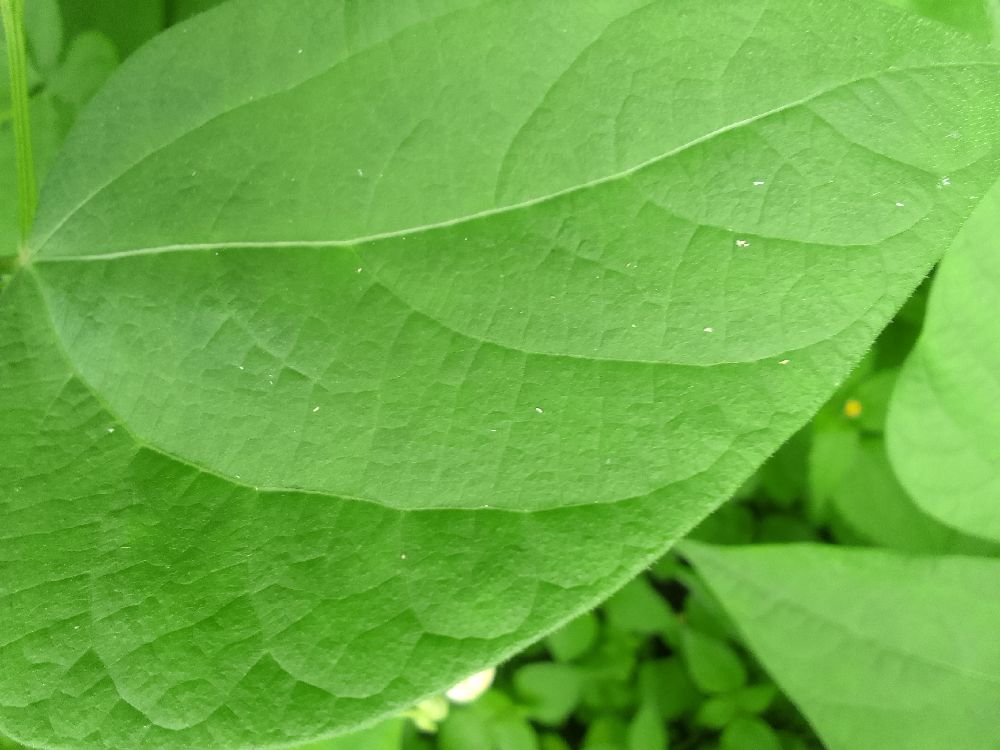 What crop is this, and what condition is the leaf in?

common bean, healthy
